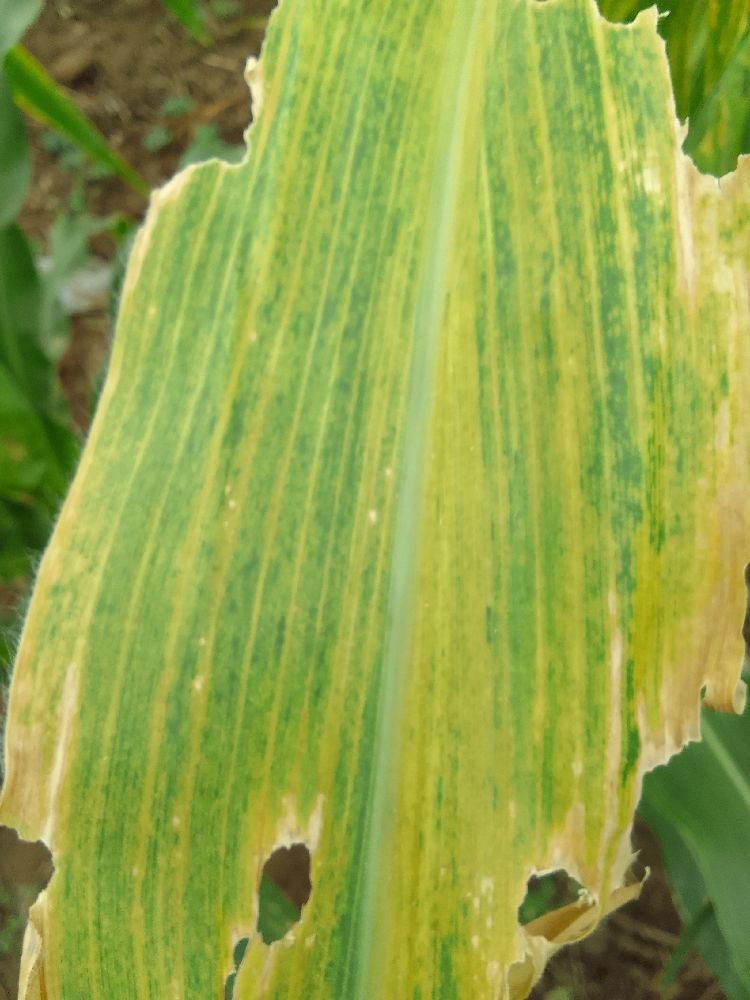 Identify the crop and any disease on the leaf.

maize, maize lethal necrosis
